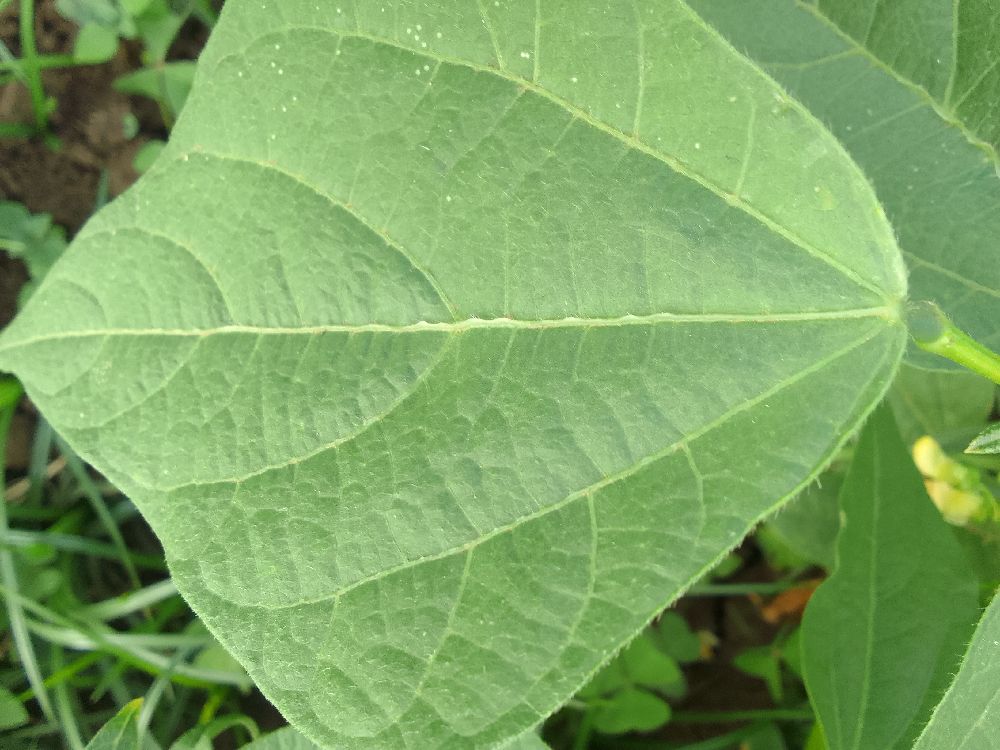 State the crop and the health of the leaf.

common bean, healthy
